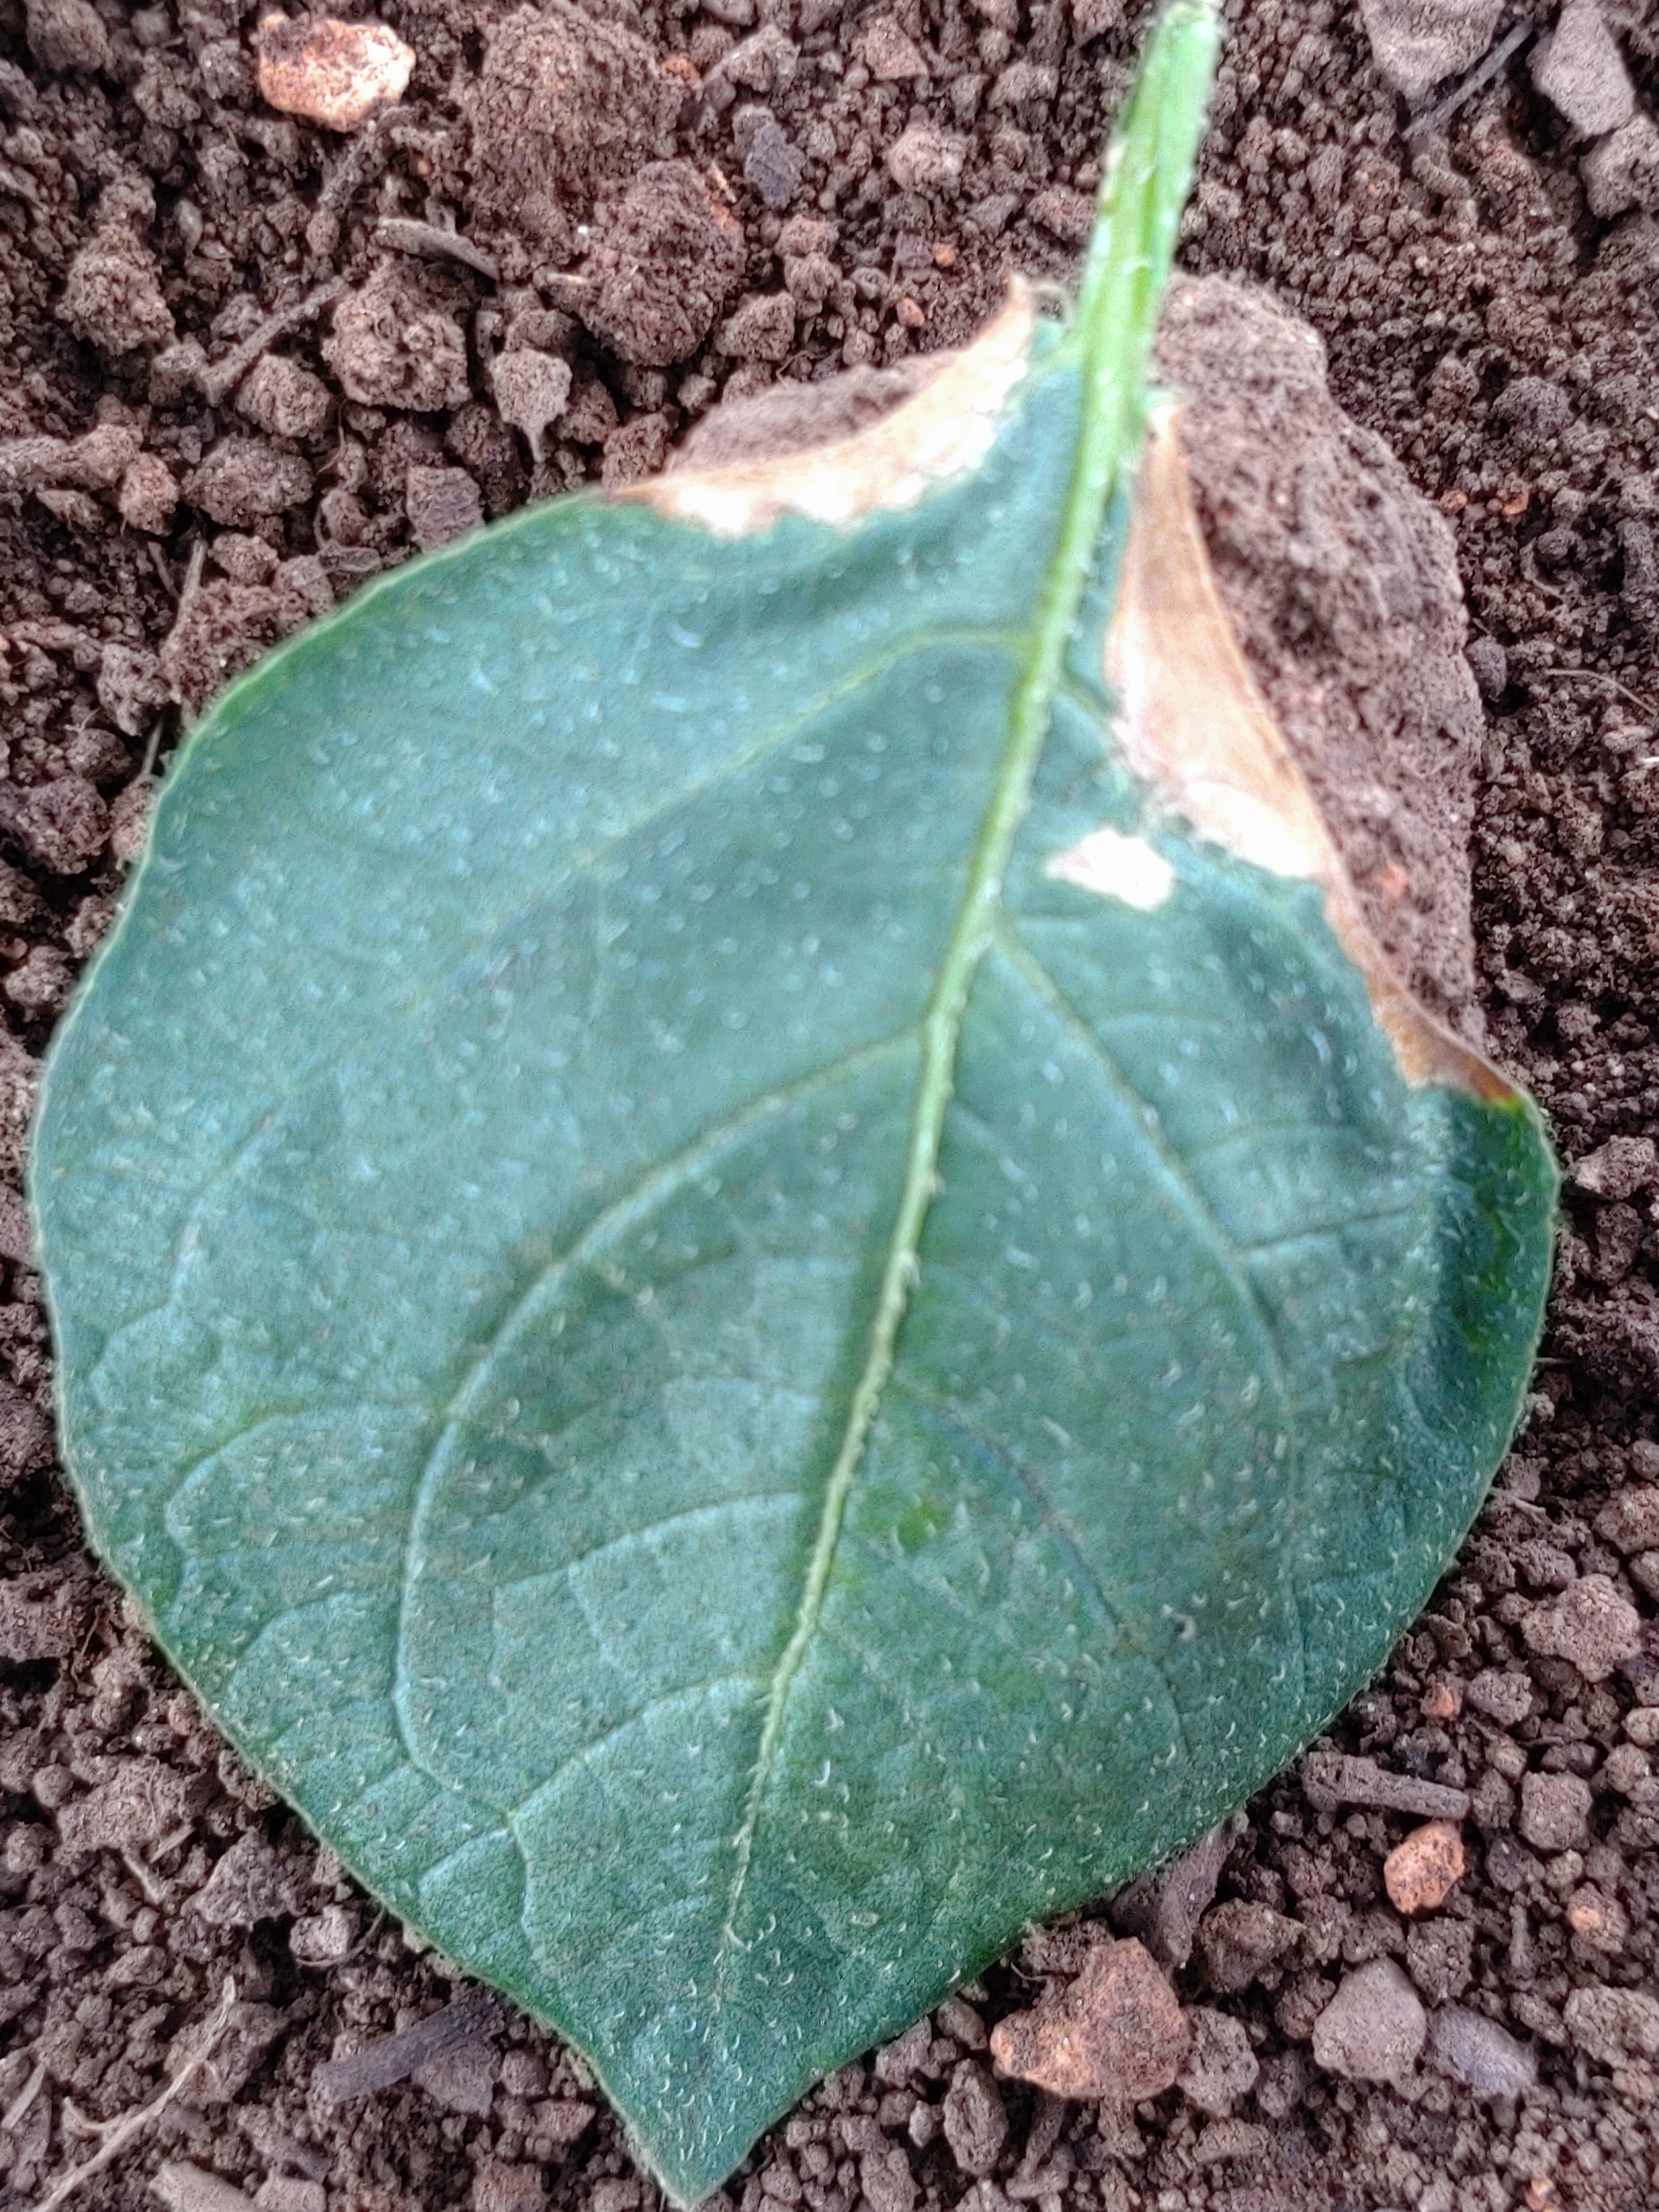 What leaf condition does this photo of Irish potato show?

early blight
